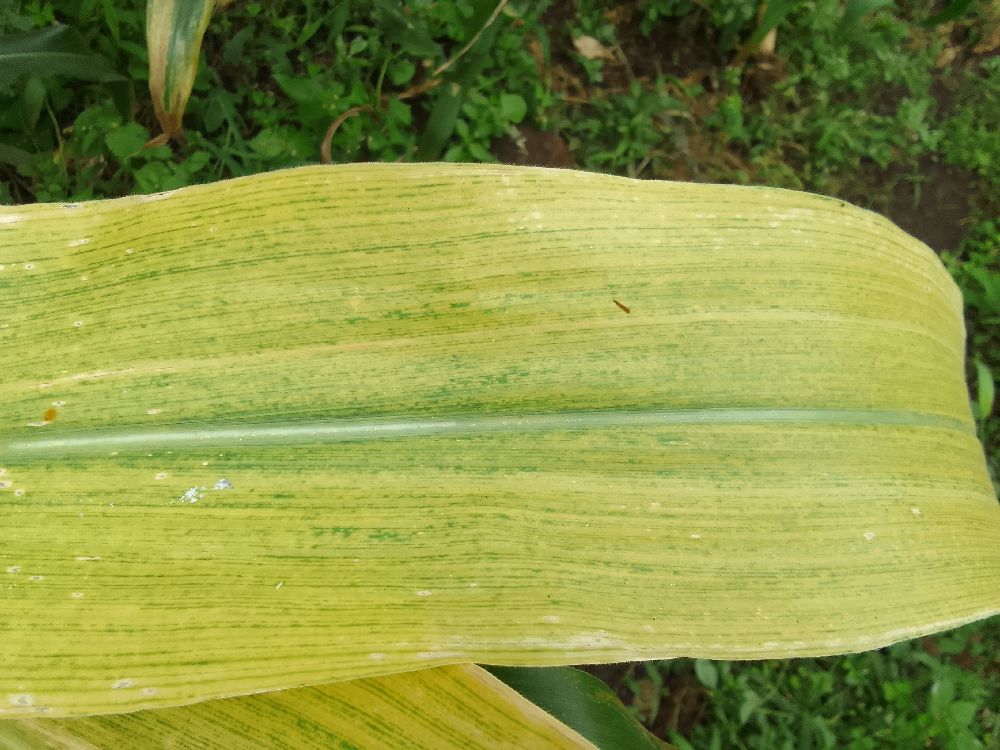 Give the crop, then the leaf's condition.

maize, maize lethal necrosis
